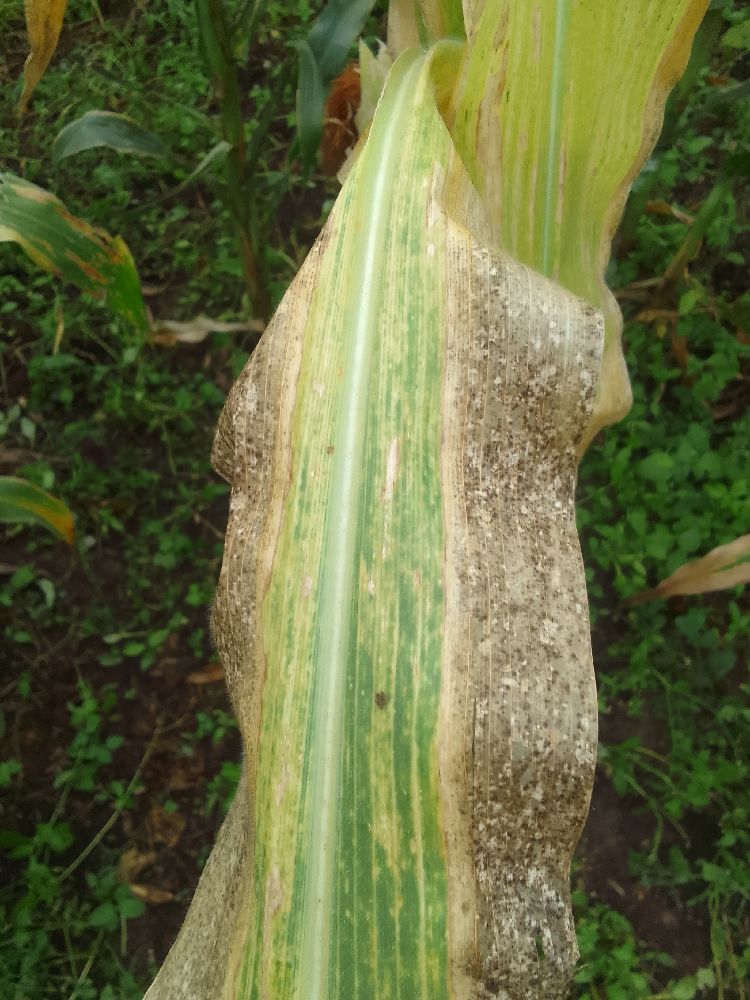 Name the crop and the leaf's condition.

maize, maize lethal necrosis
